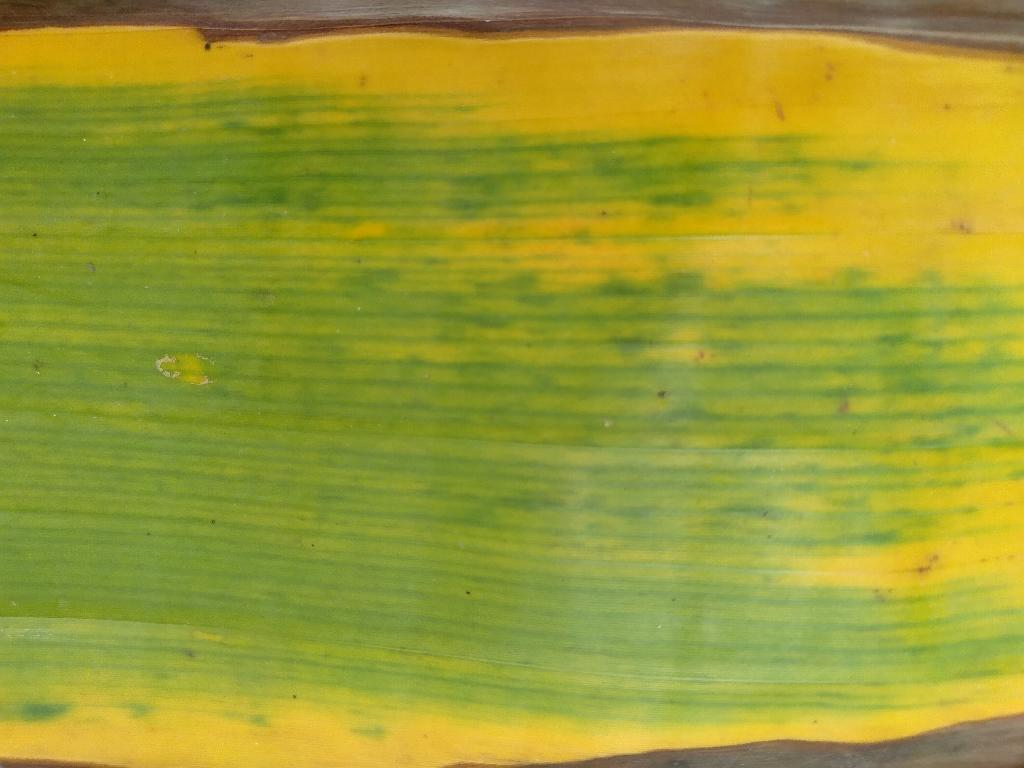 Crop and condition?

banana, fusarium wilt race 1
